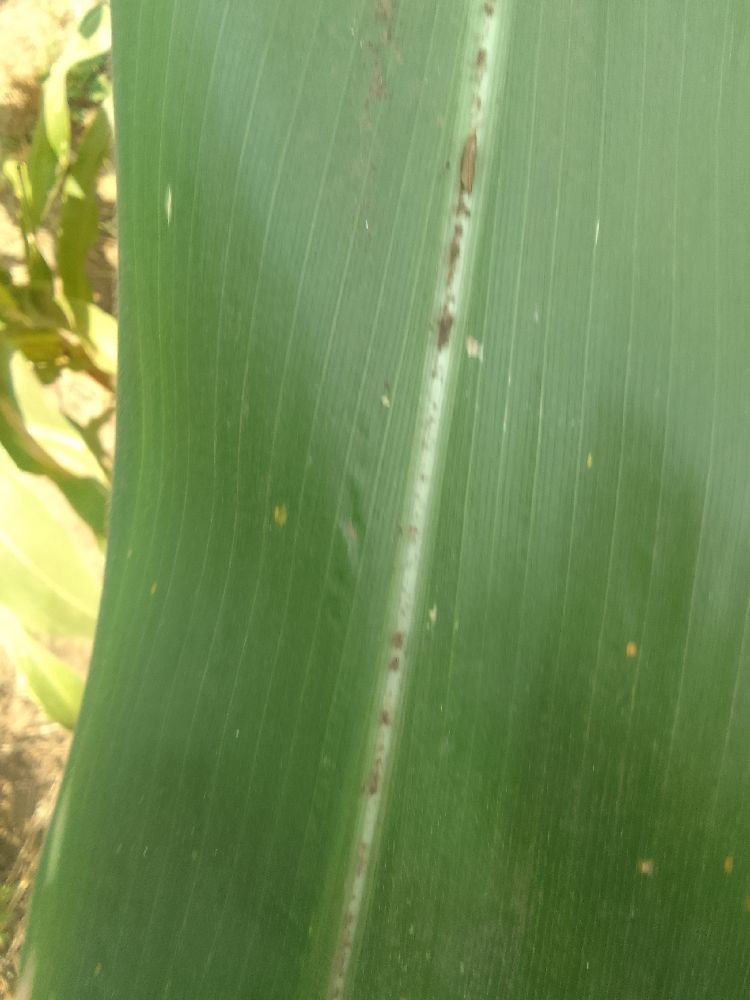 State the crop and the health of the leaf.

maize, healthy
